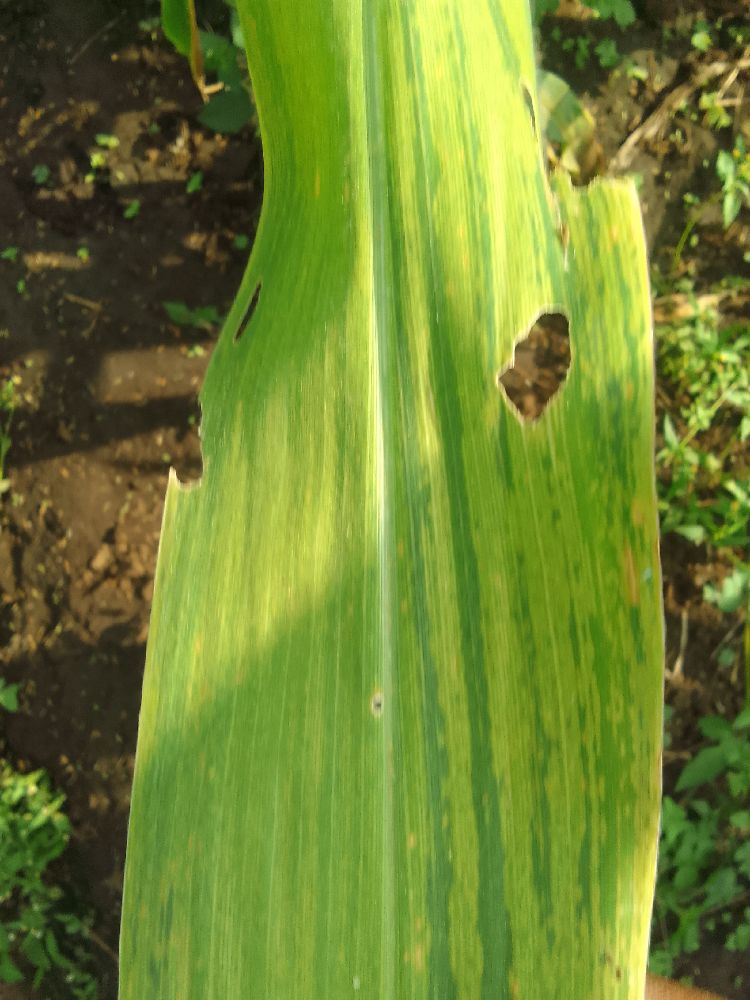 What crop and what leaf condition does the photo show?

maize, maize lethal necrosis
